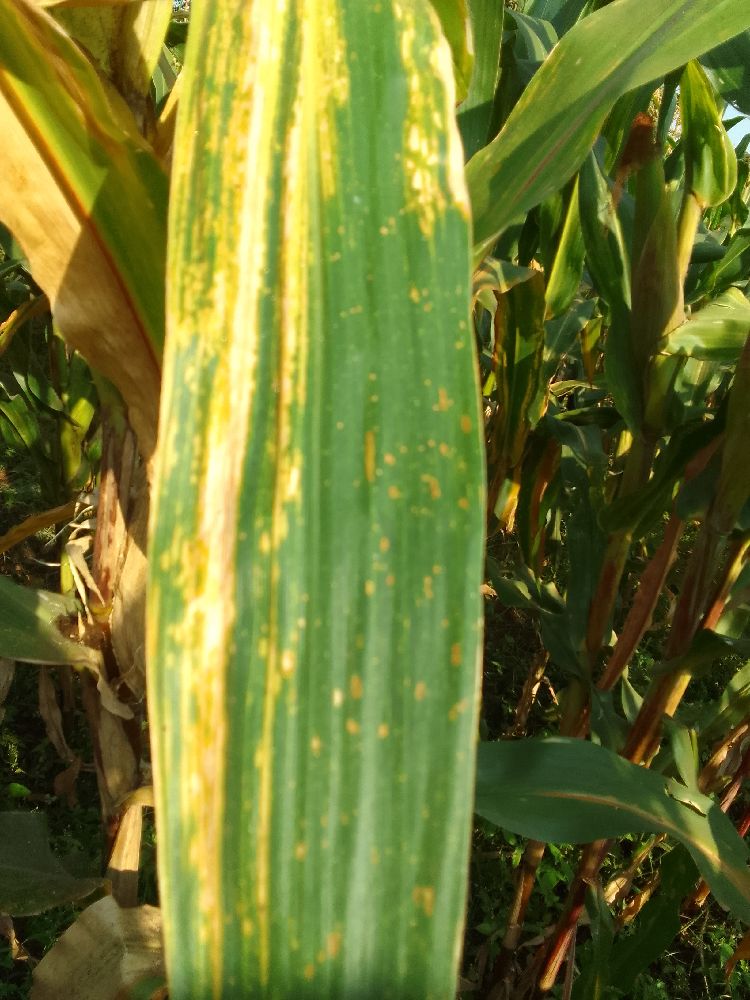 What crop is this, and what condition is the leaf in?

maize, maize lethal necrosis
